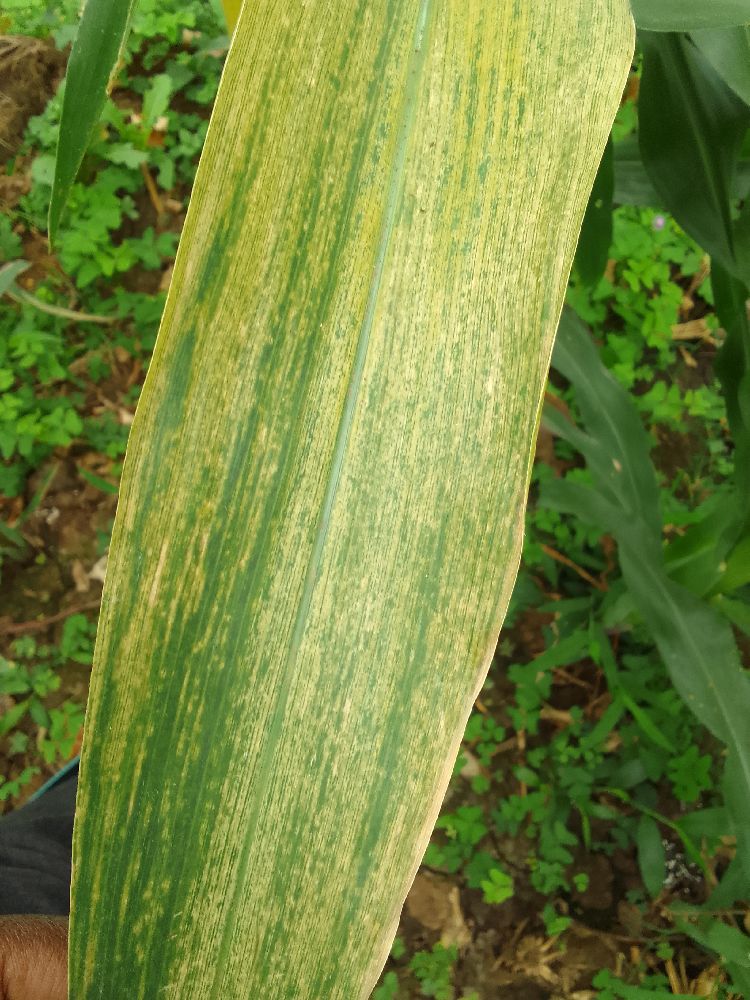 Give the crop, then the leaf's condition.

maize, maize lethal necrosis
